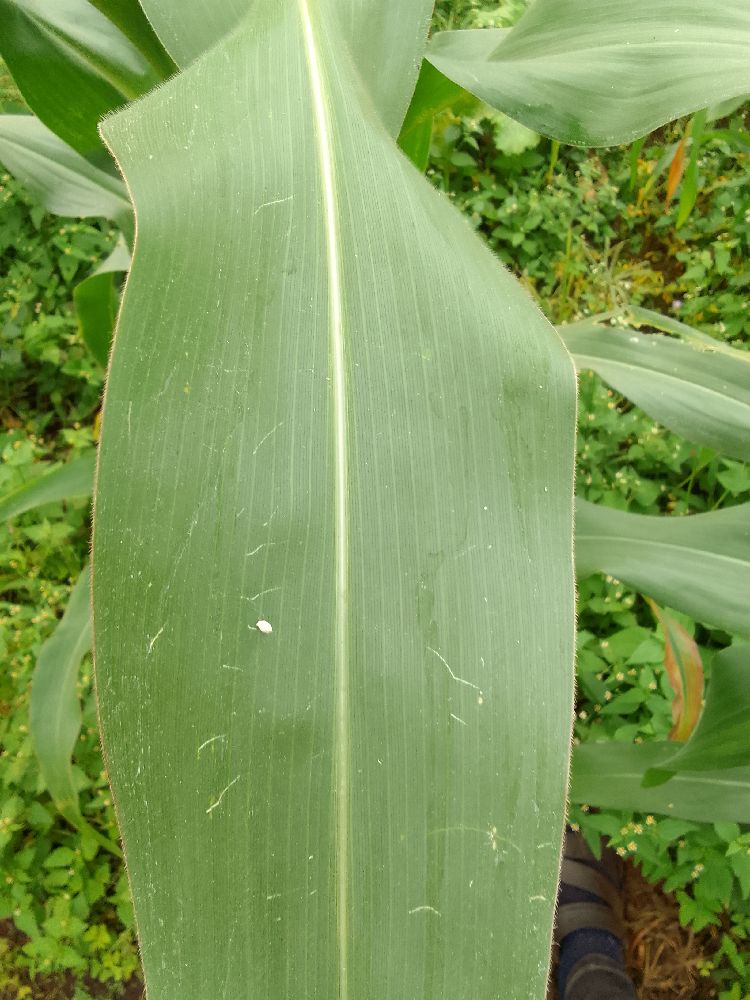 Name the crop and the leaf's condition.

maize, healthy
